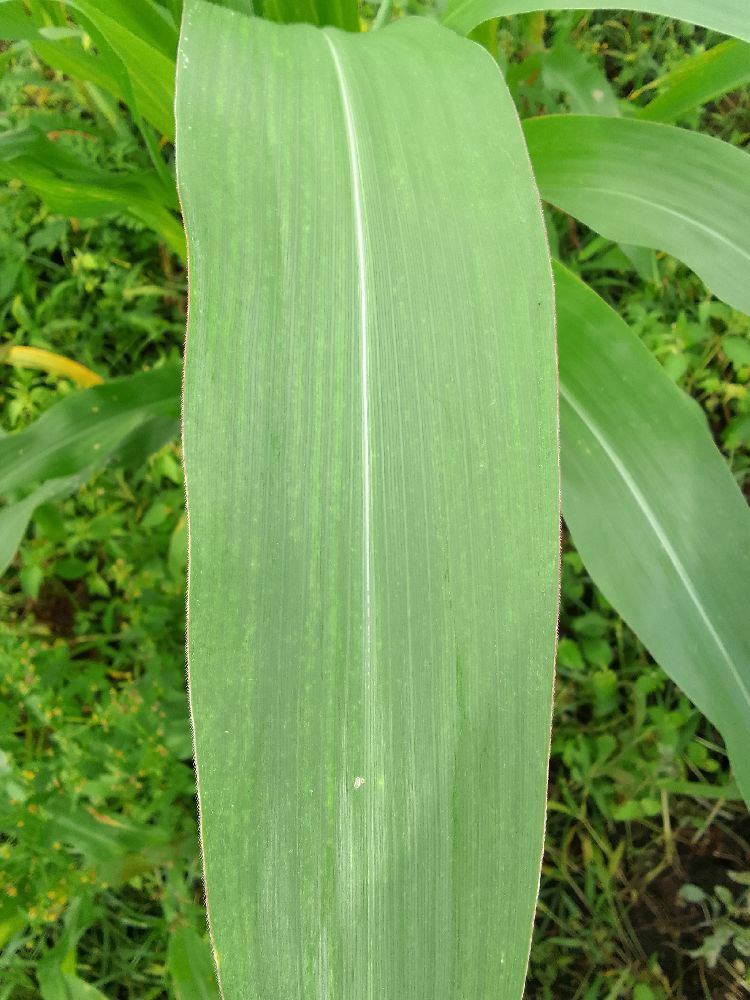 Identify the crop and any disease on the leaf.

maize, healthy
